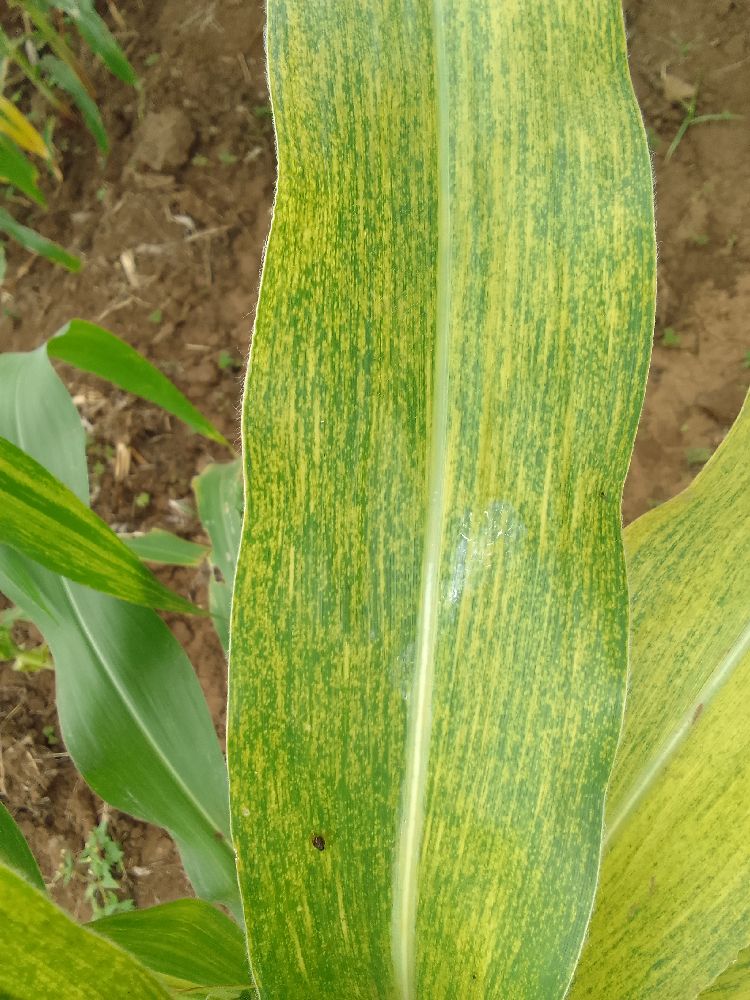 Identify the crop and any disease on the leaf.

maize, maize lethal necrosis
